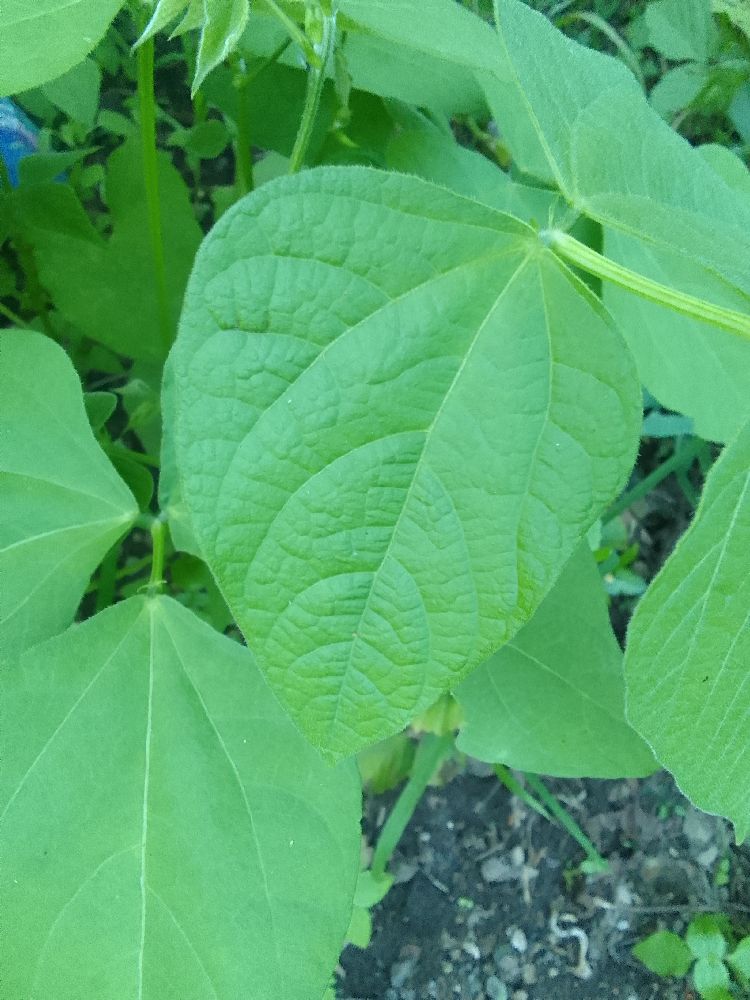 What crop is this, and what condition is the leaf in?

common bean, healthy
